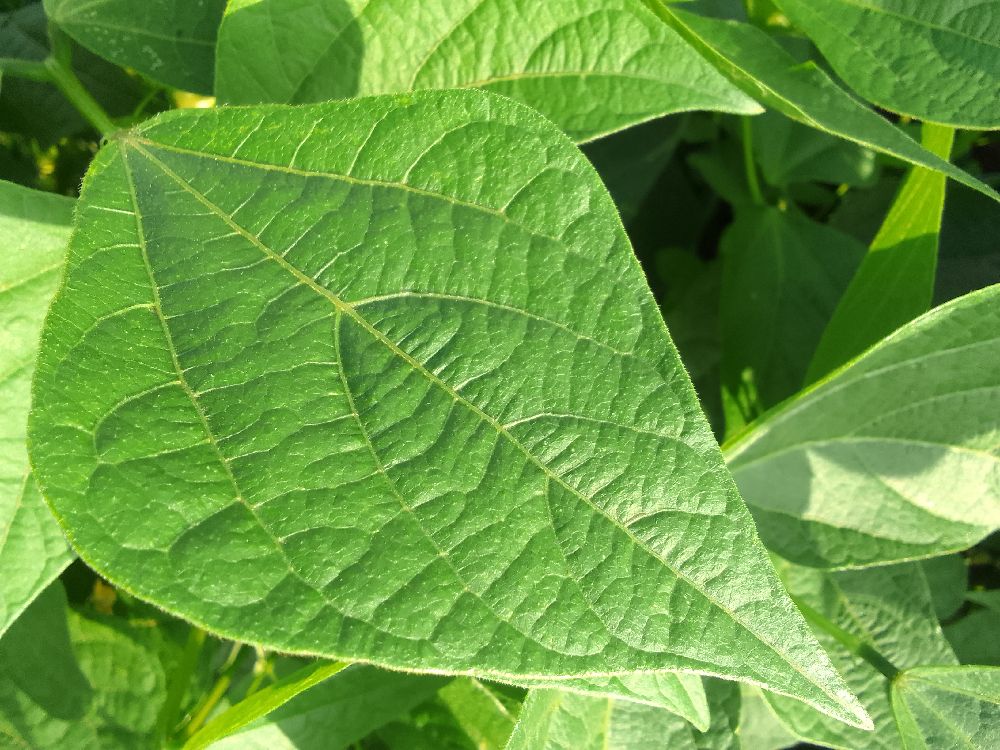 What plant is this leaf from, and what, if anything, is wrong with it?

common bean, healthy
